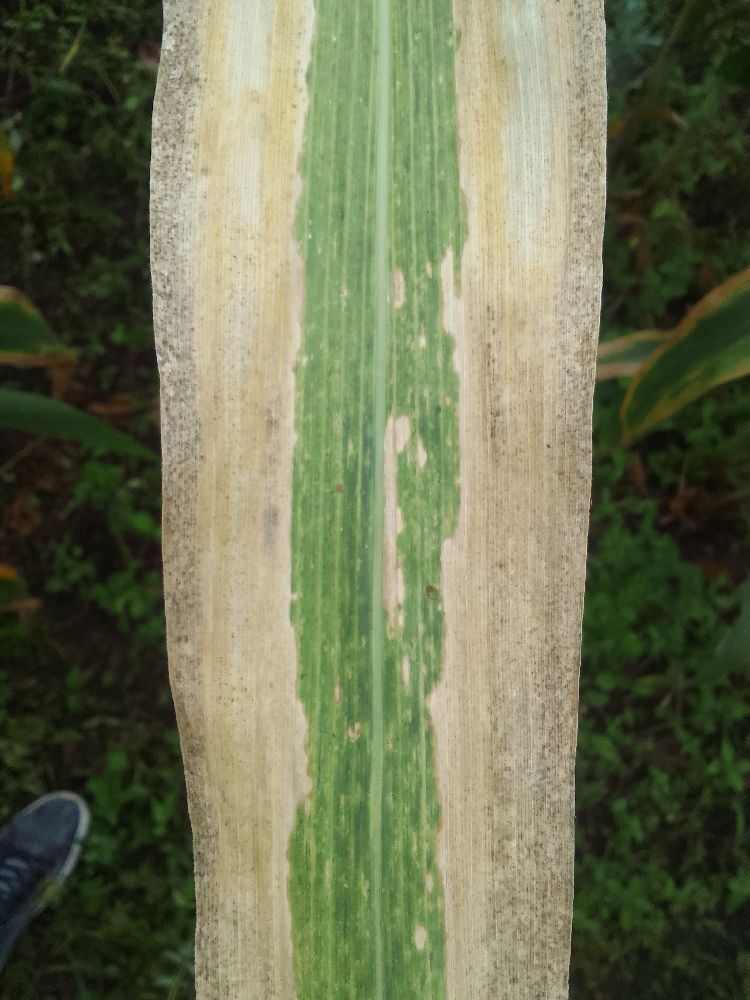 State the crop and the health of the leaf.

maize, maize lethal necrosis
